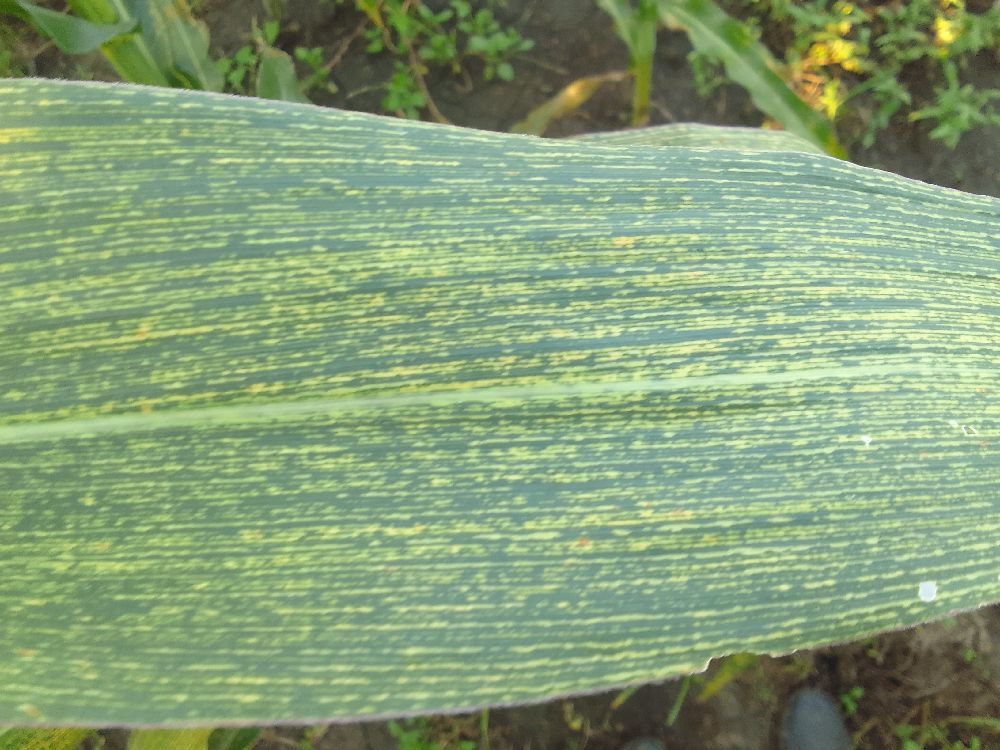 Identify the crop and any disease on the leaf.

maize, maize streak virus
